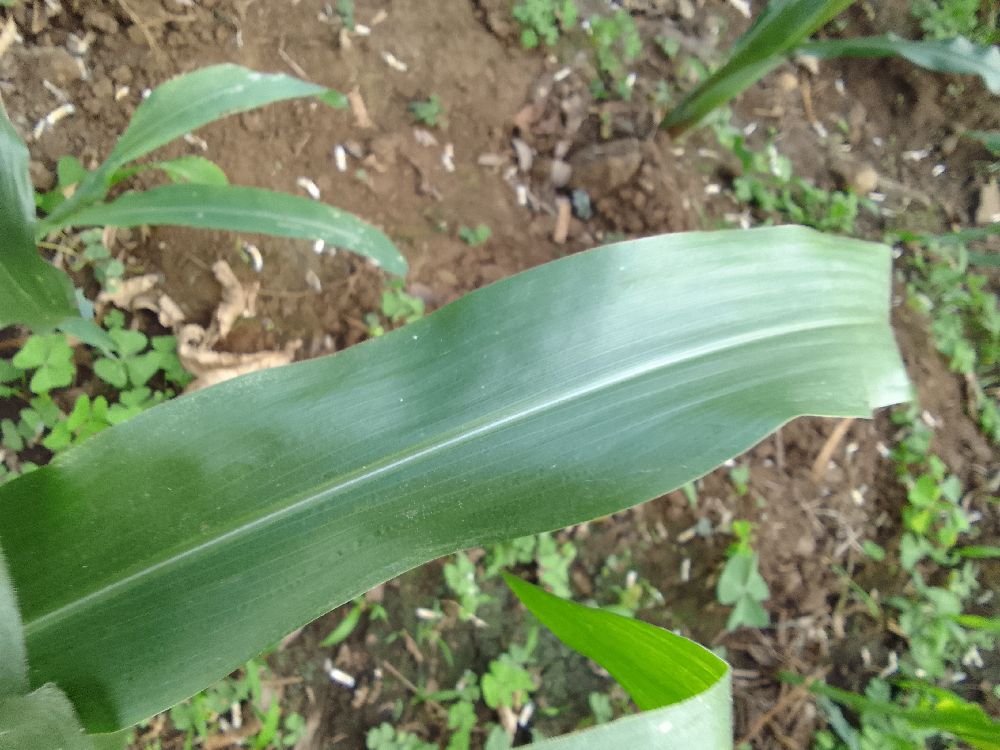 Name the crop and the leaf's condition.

maize, healthy
